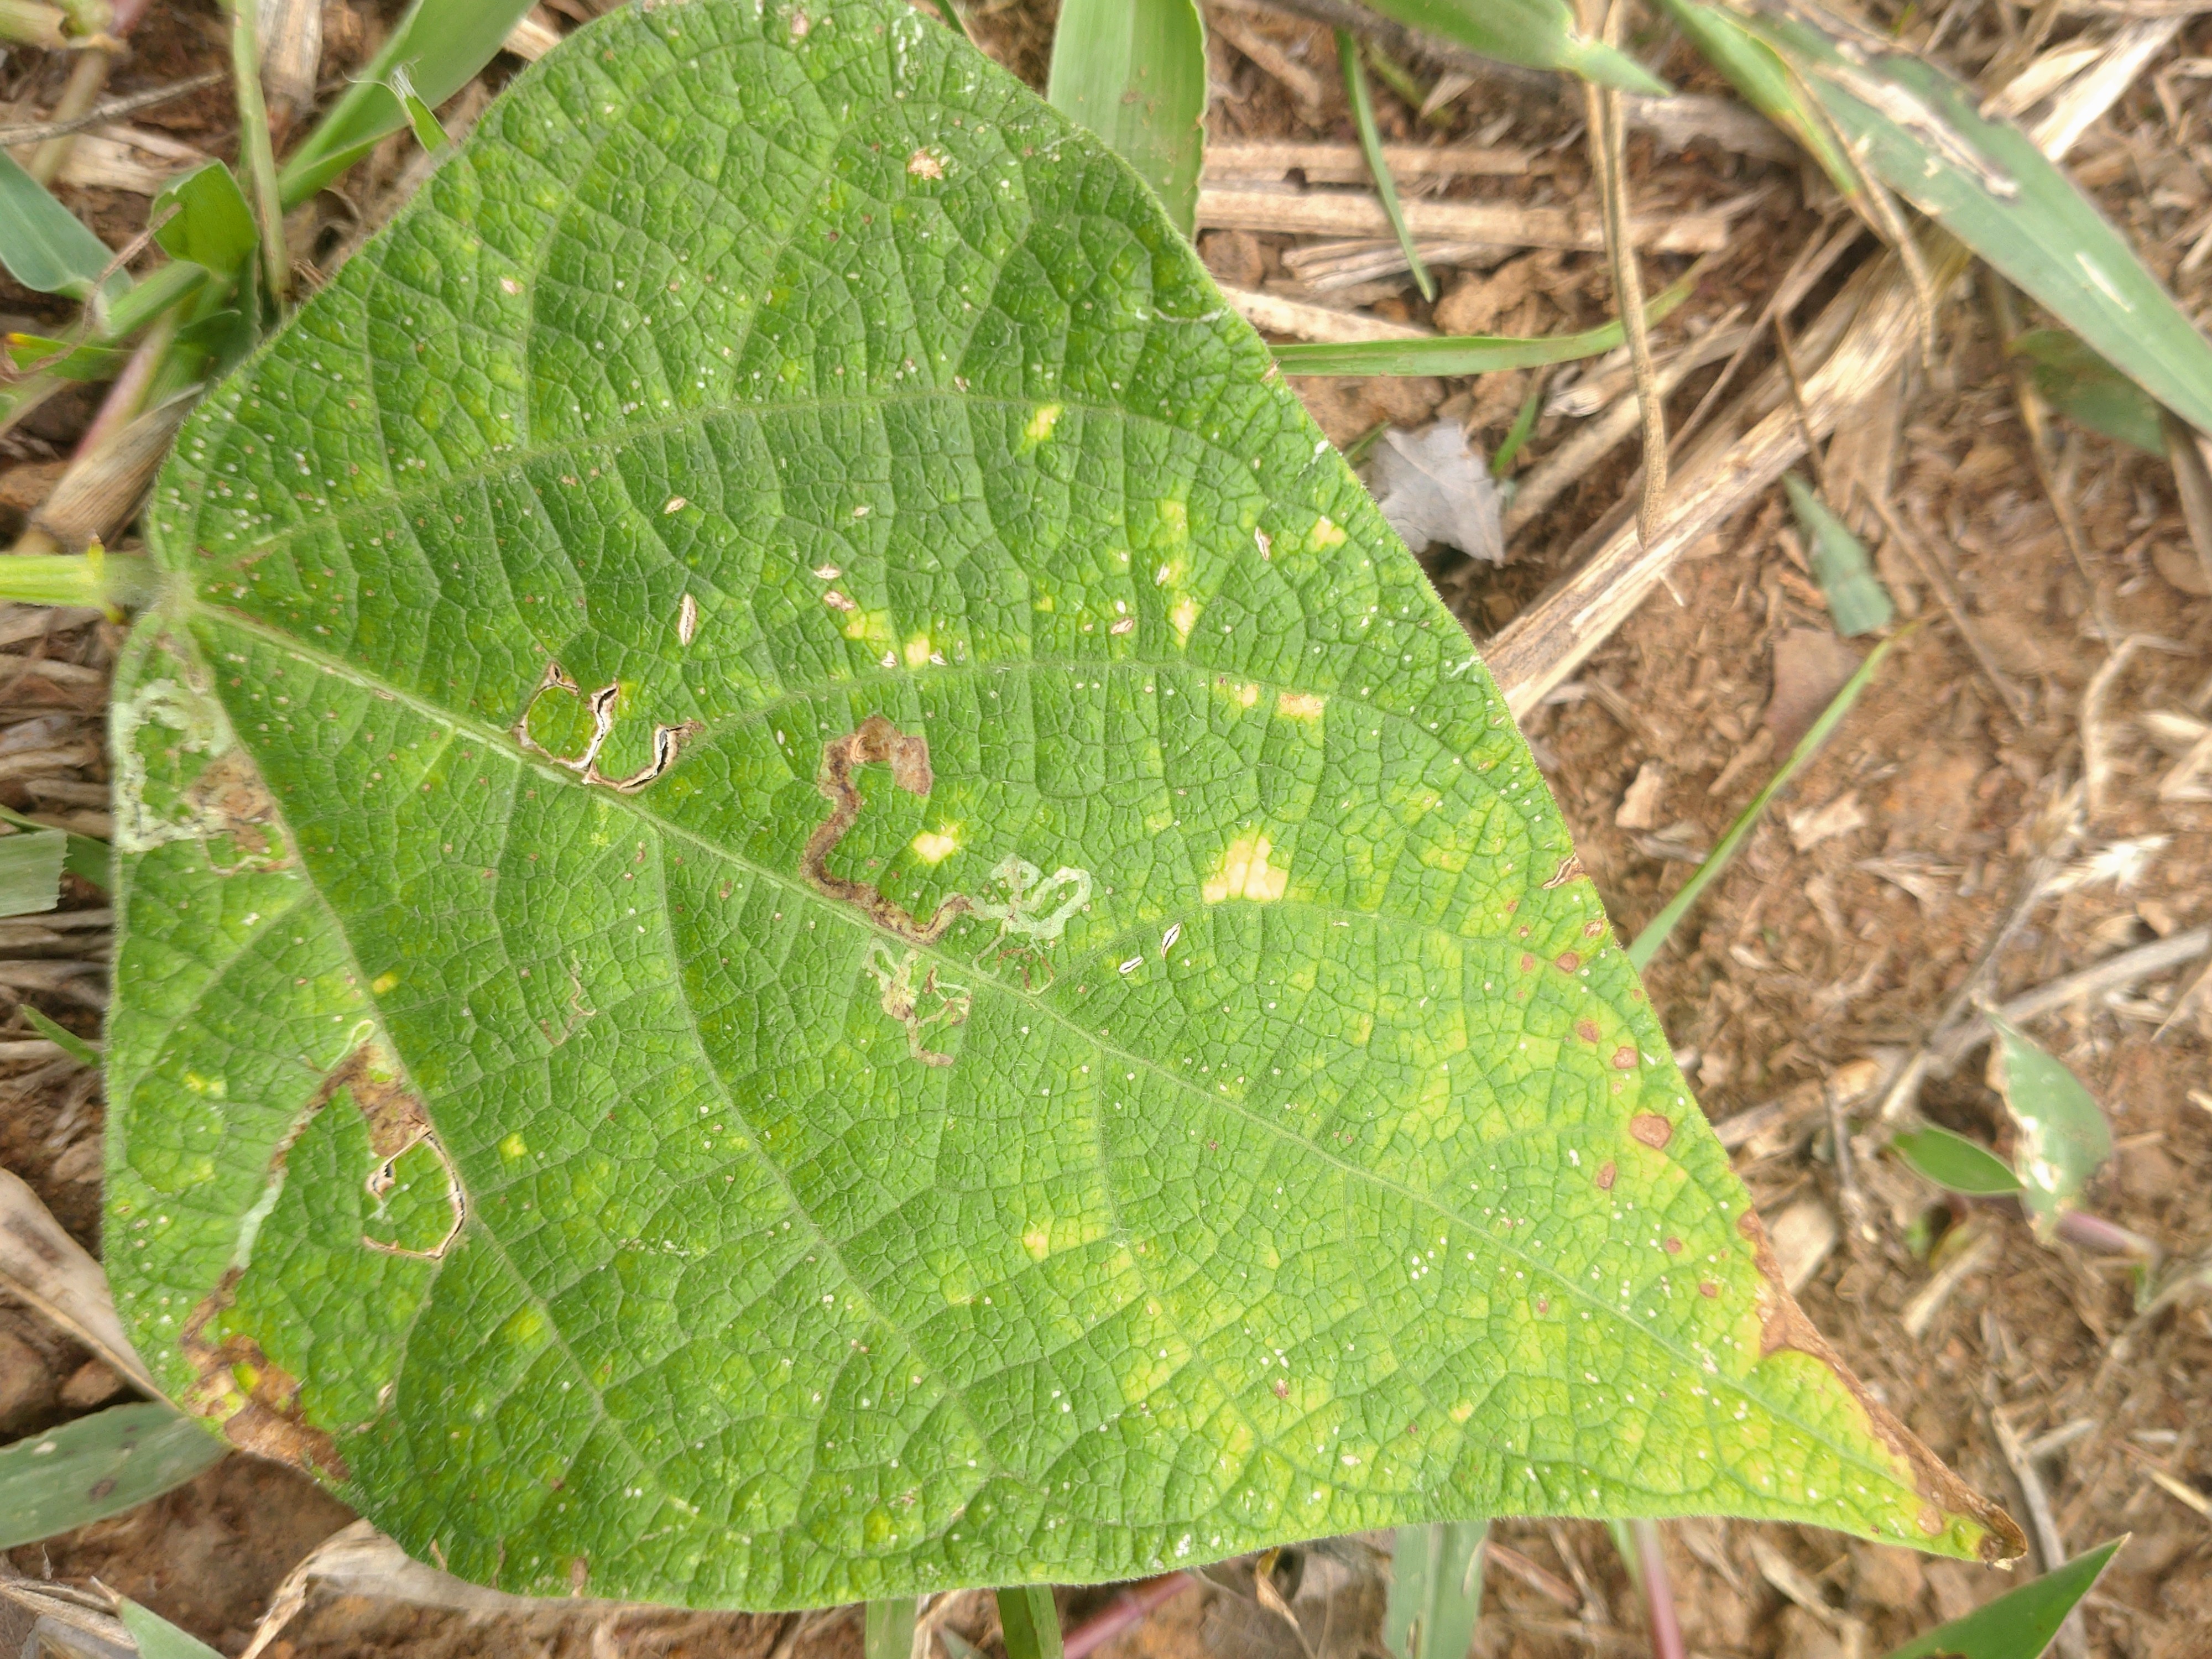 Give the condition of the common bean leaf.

anthracnose
